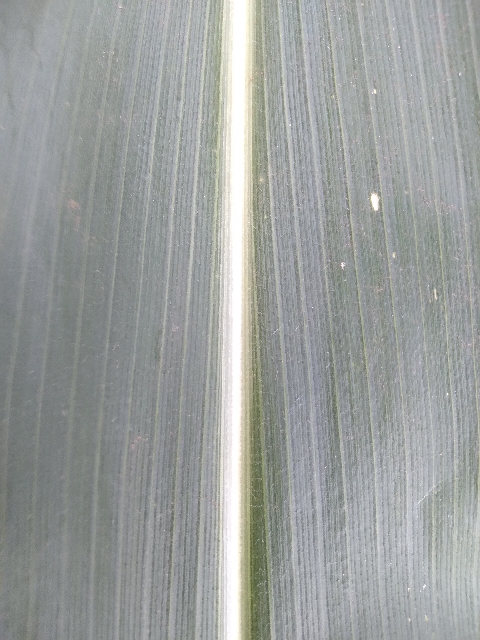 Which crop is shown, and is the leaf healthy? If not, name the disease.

maize, healthy
